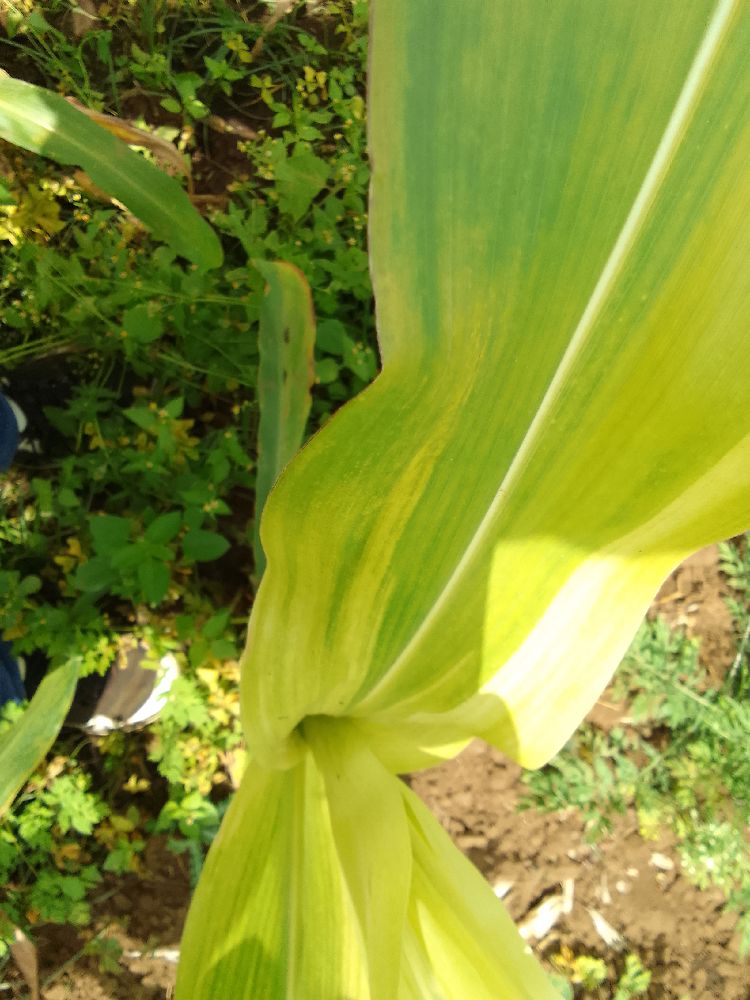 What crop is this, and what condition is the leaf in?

maize, maize lethal necrosis
